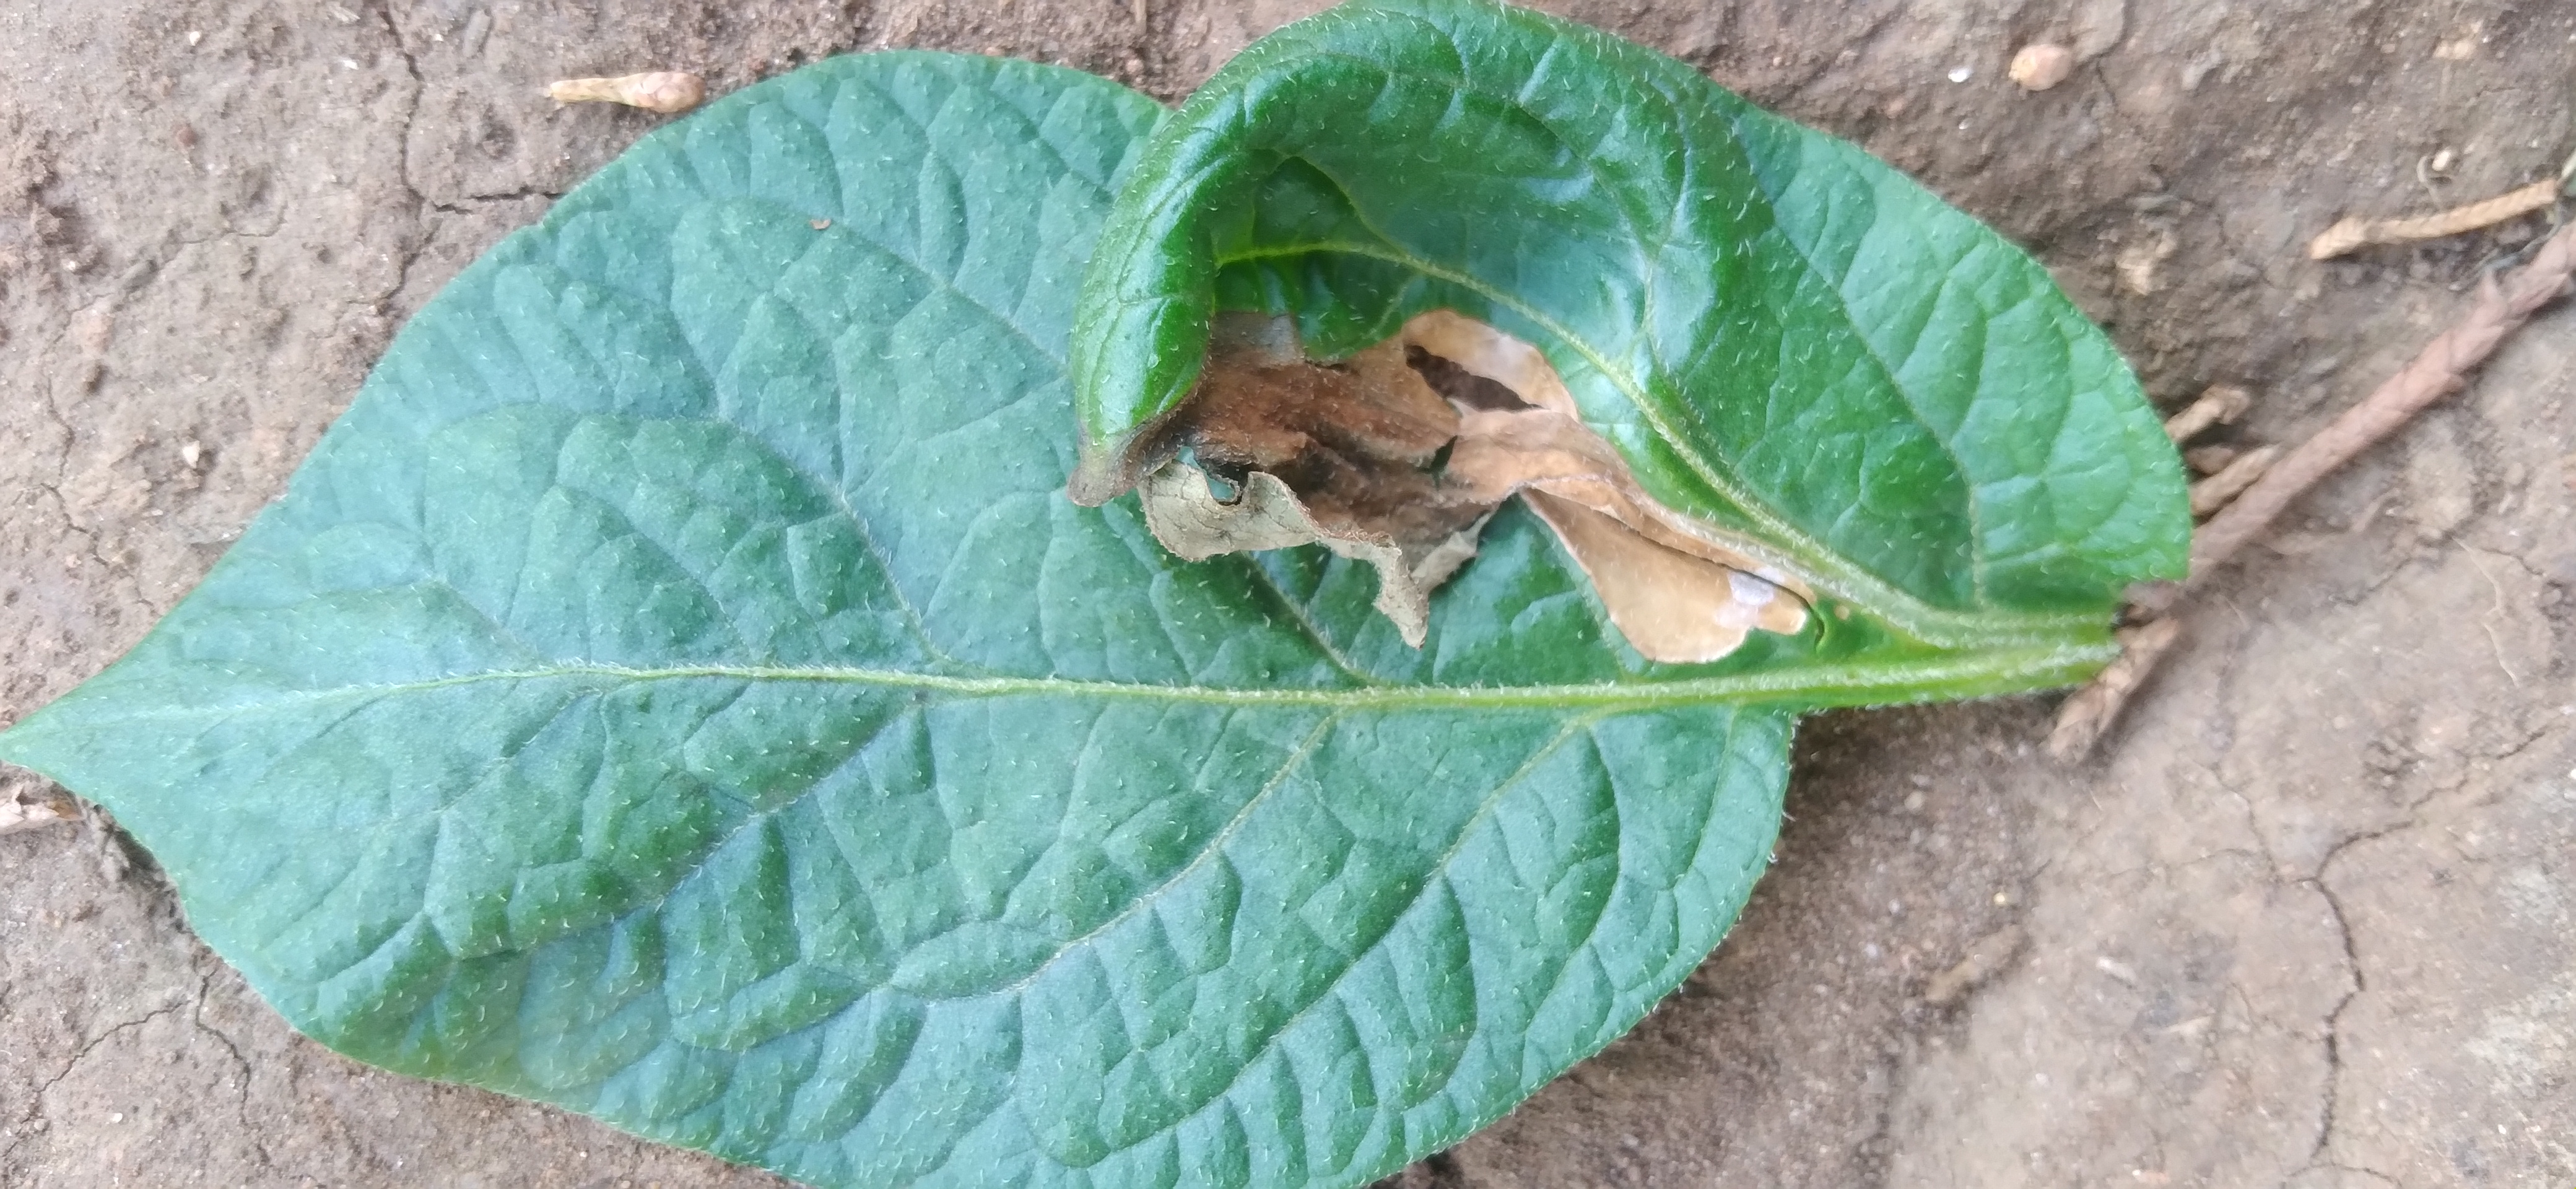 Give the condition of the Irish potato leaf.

early blight
